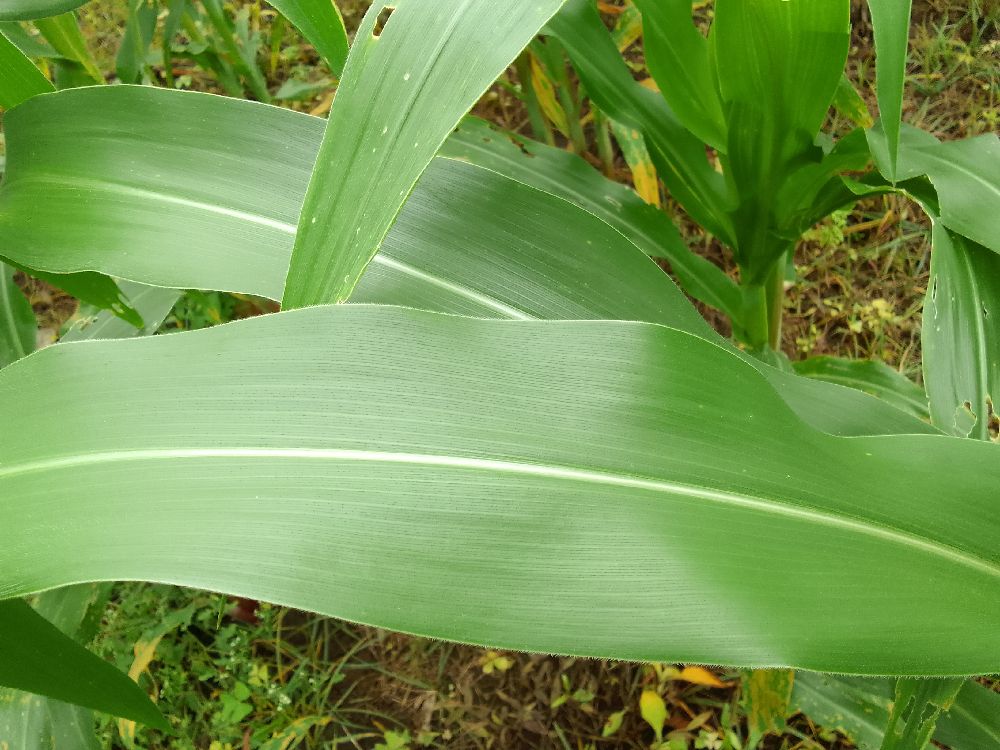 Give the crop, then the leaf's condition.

maize, healthy
